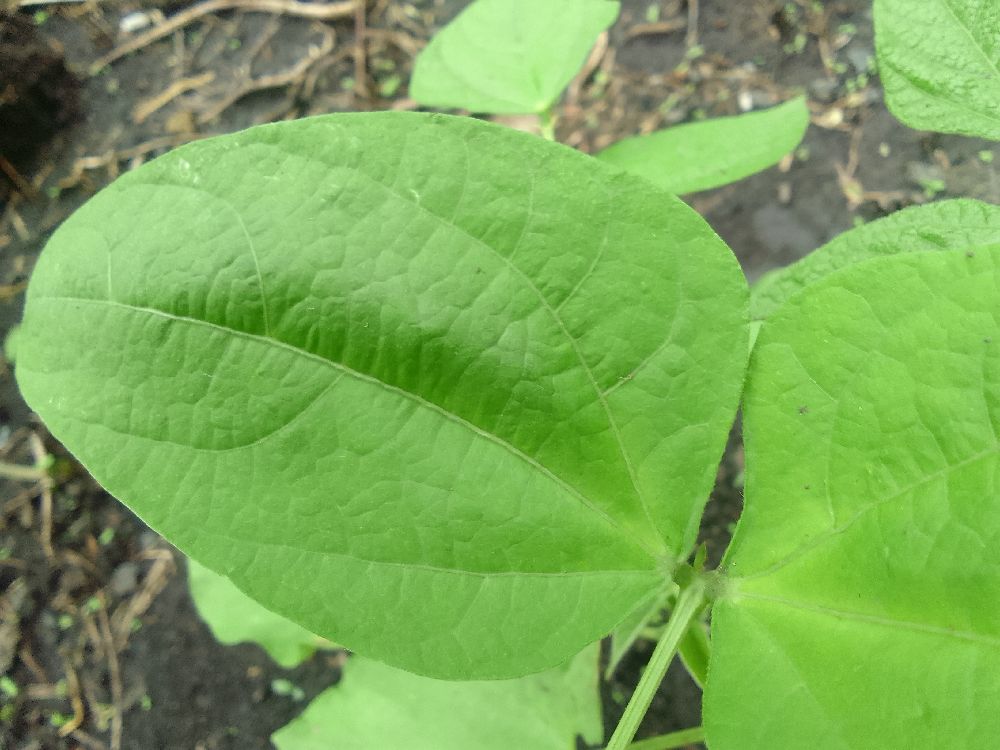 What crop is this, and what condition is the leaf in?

common bean, healthy
